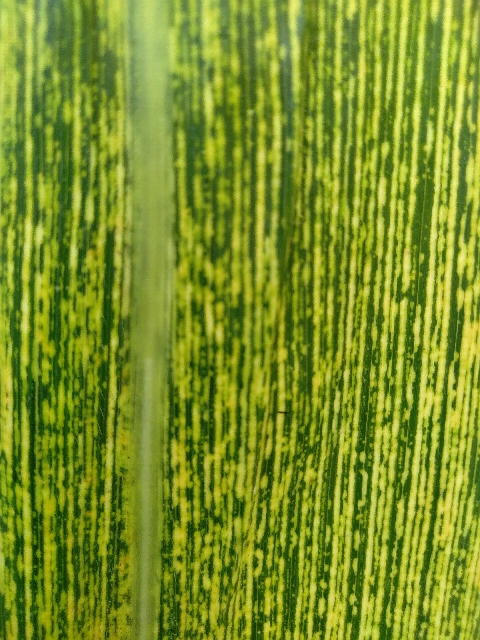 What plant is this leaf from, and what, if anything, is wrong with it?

maize, maize streak virus
